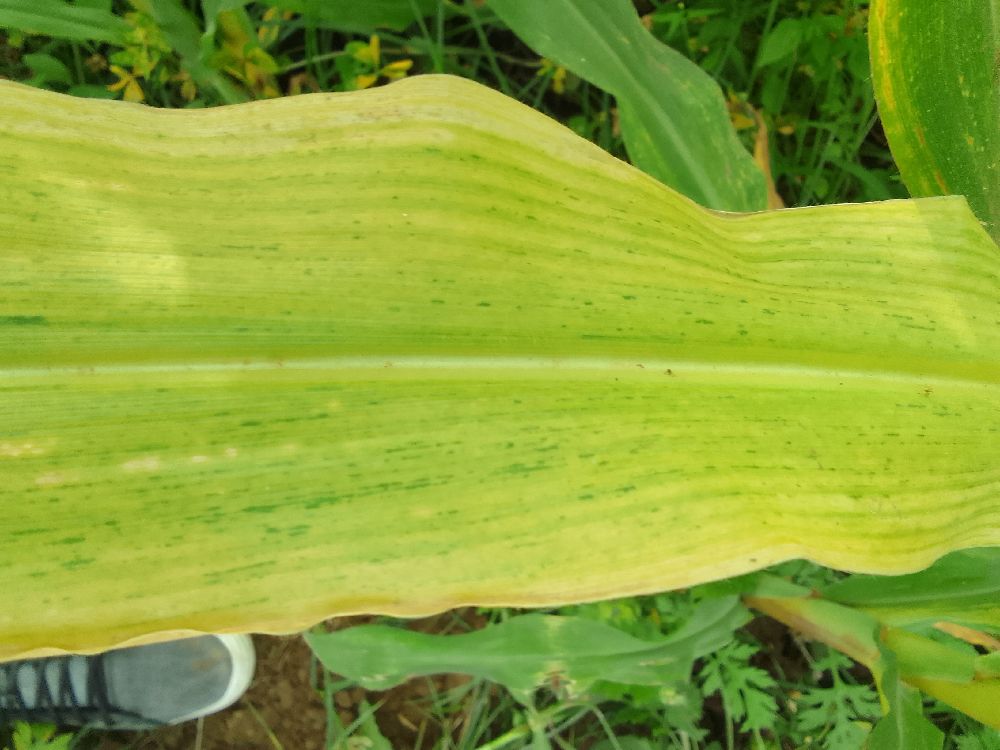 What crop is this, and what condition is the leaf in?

maize, maize lethal necrosis
